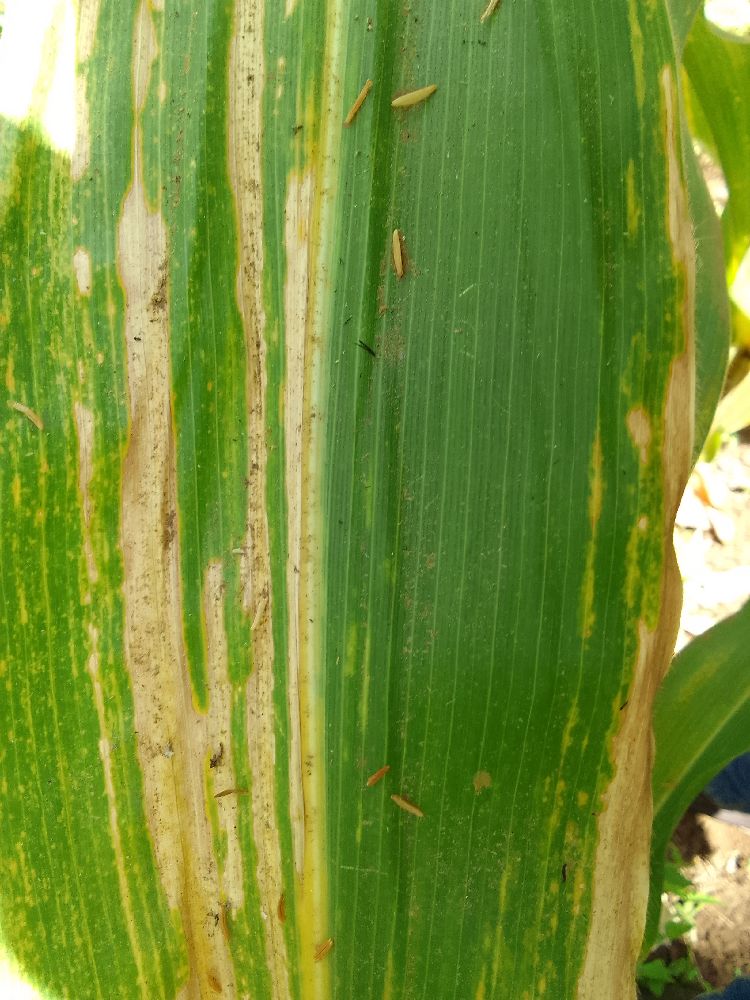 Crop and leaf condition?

maize, maize lethal necrosis
